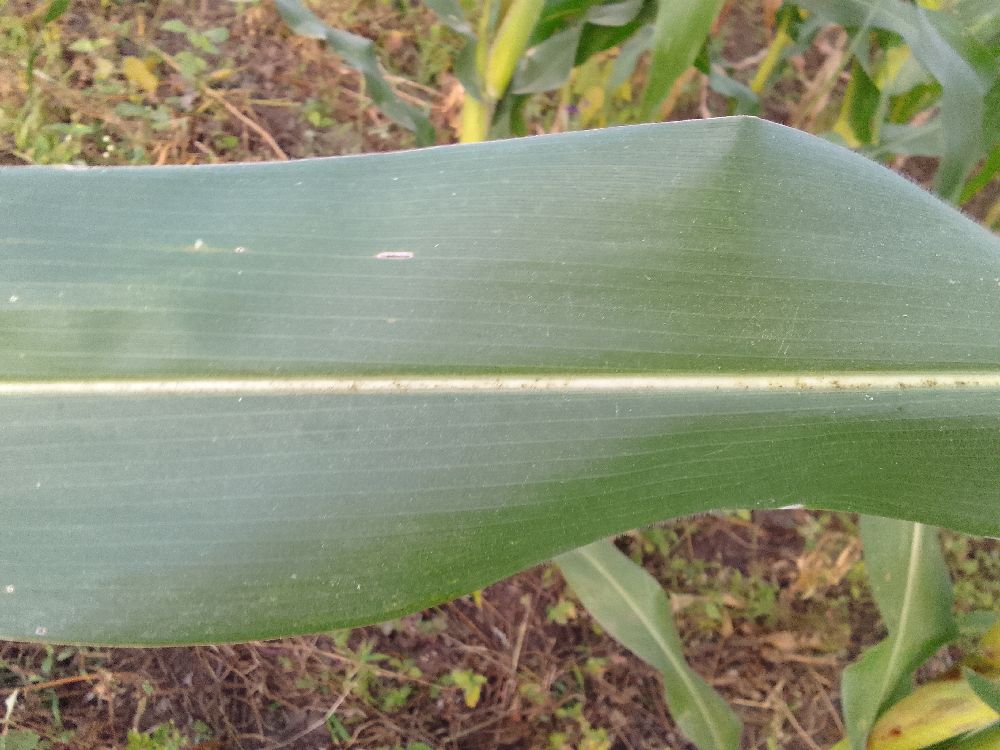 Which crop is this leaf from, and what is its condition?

maize, healthy
